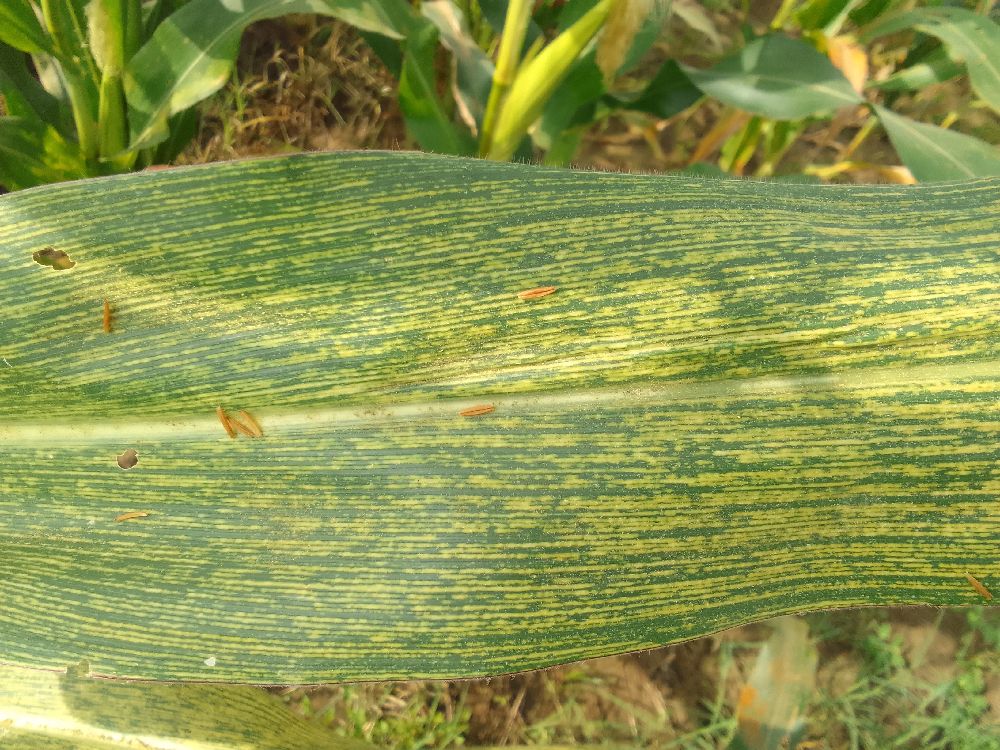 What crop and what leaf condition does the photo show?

maize, maize streak virus
